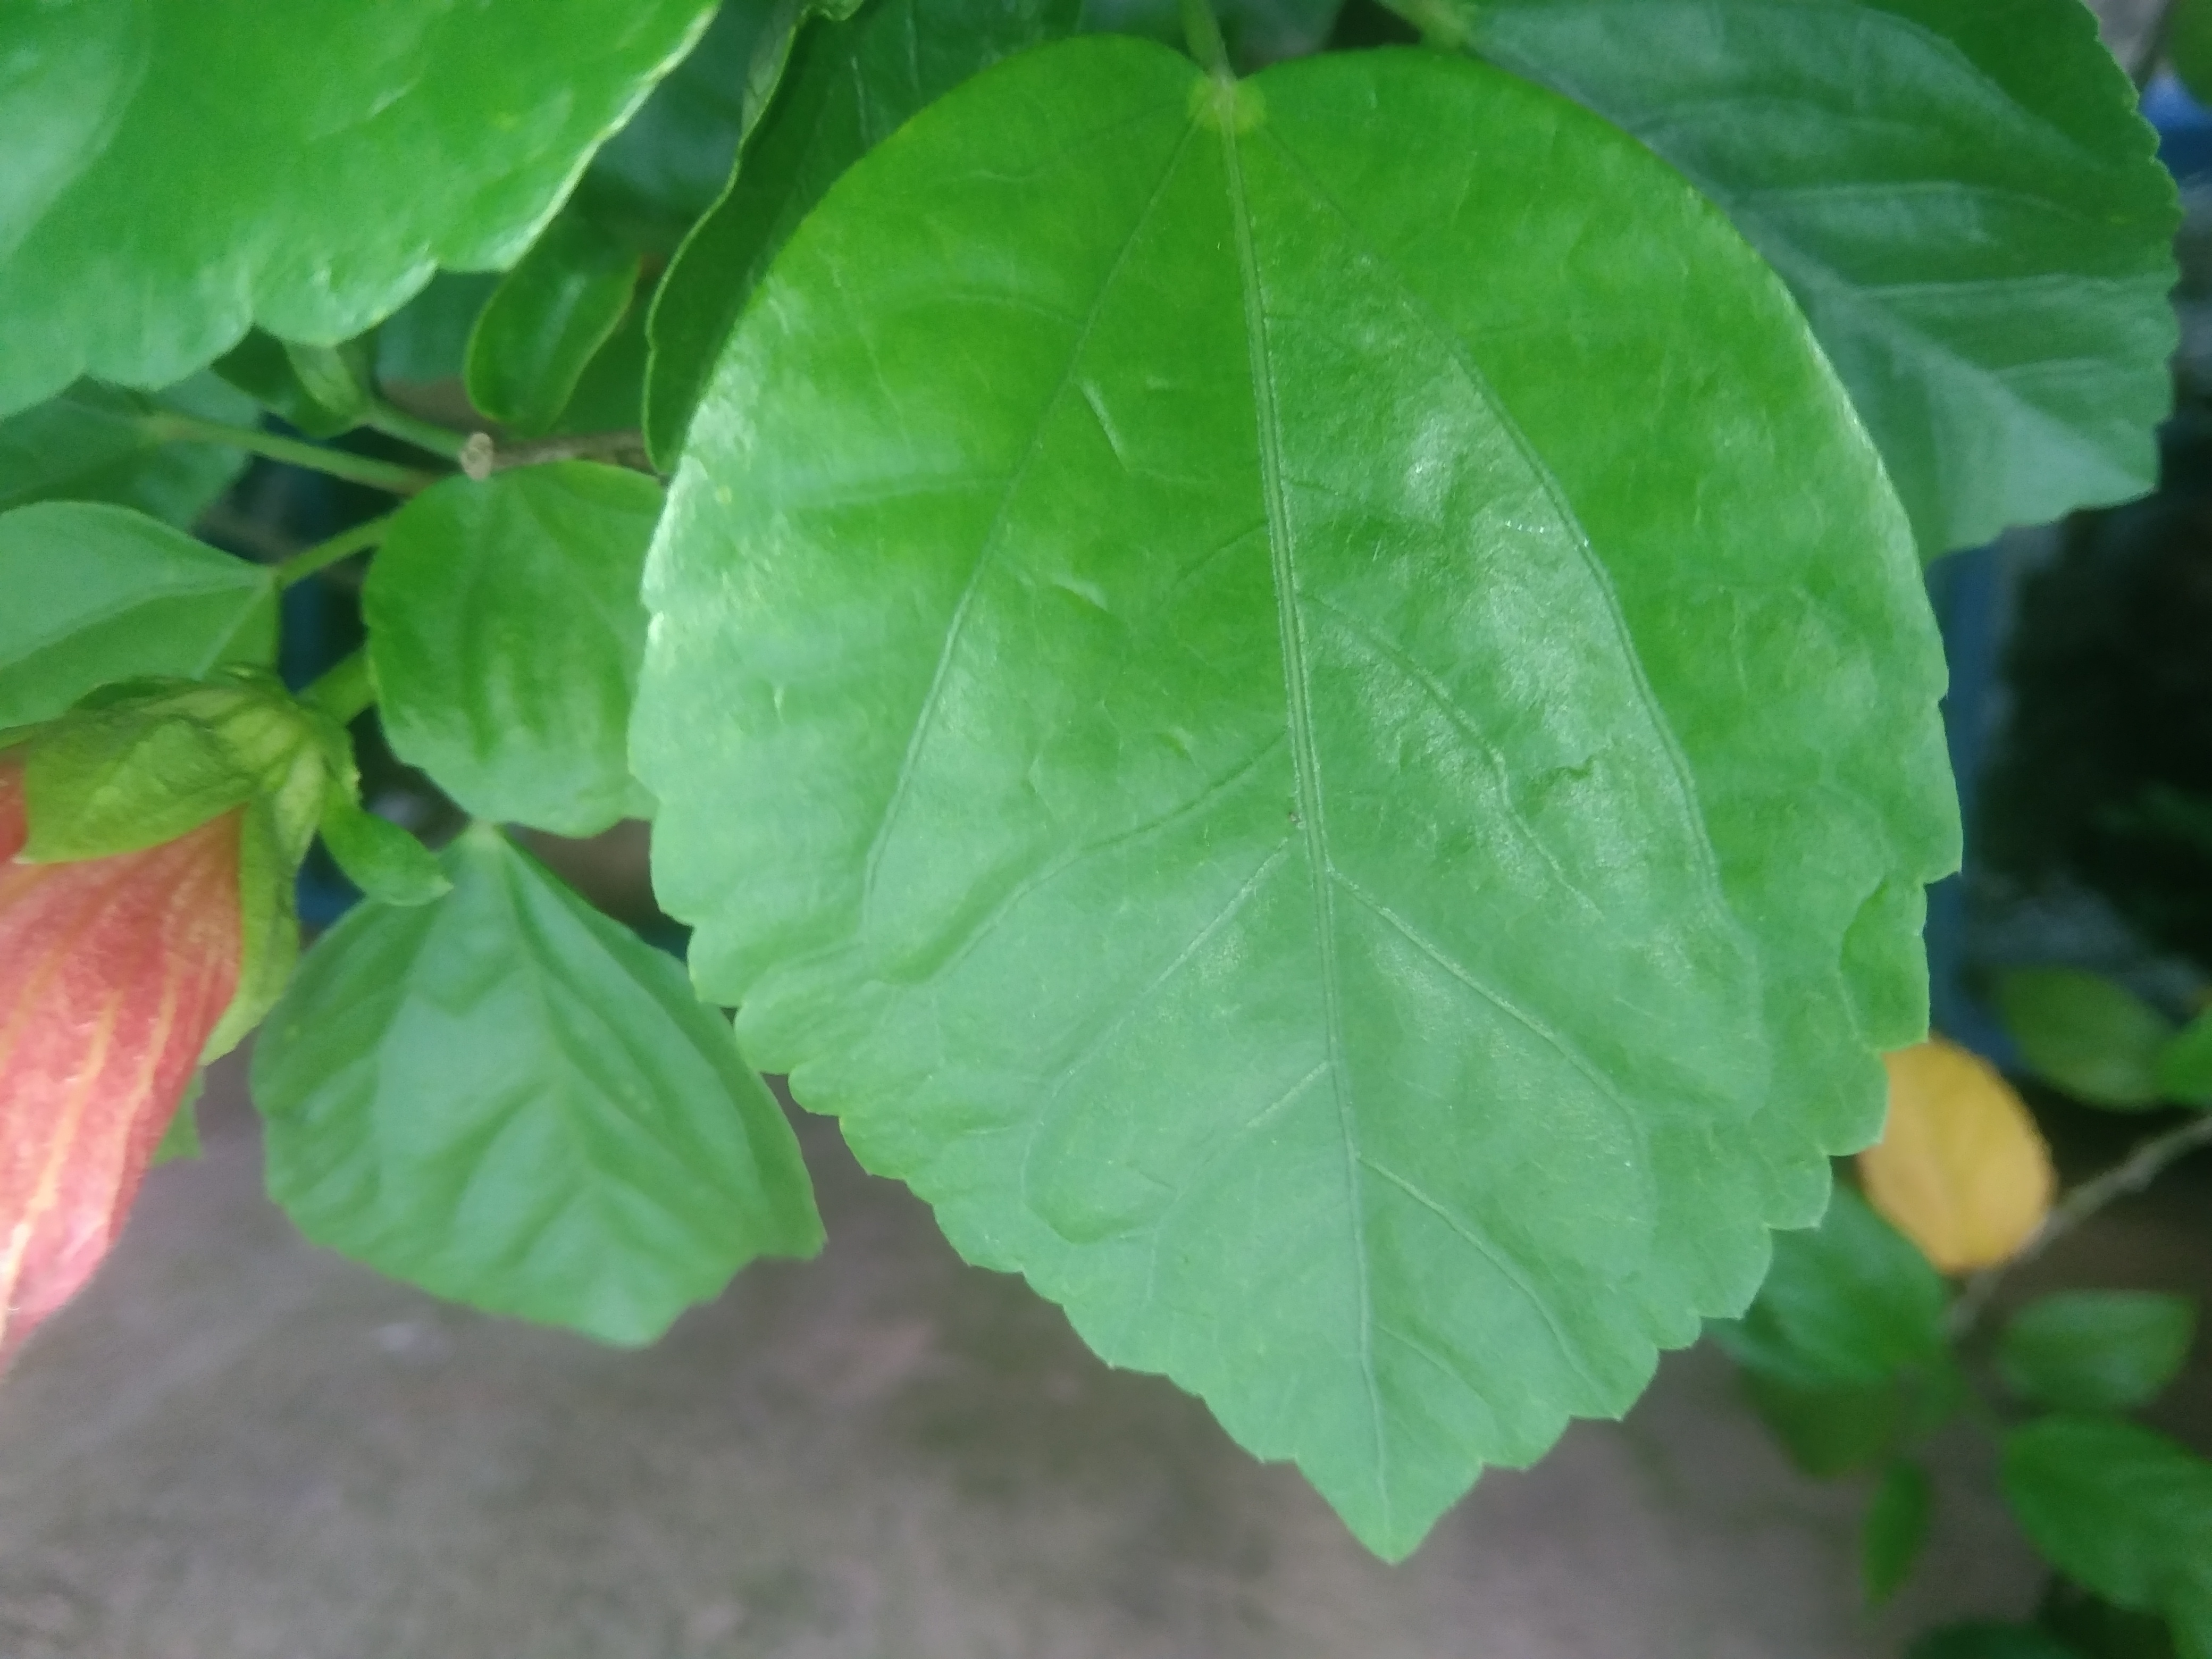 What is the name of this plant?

hibiscus
